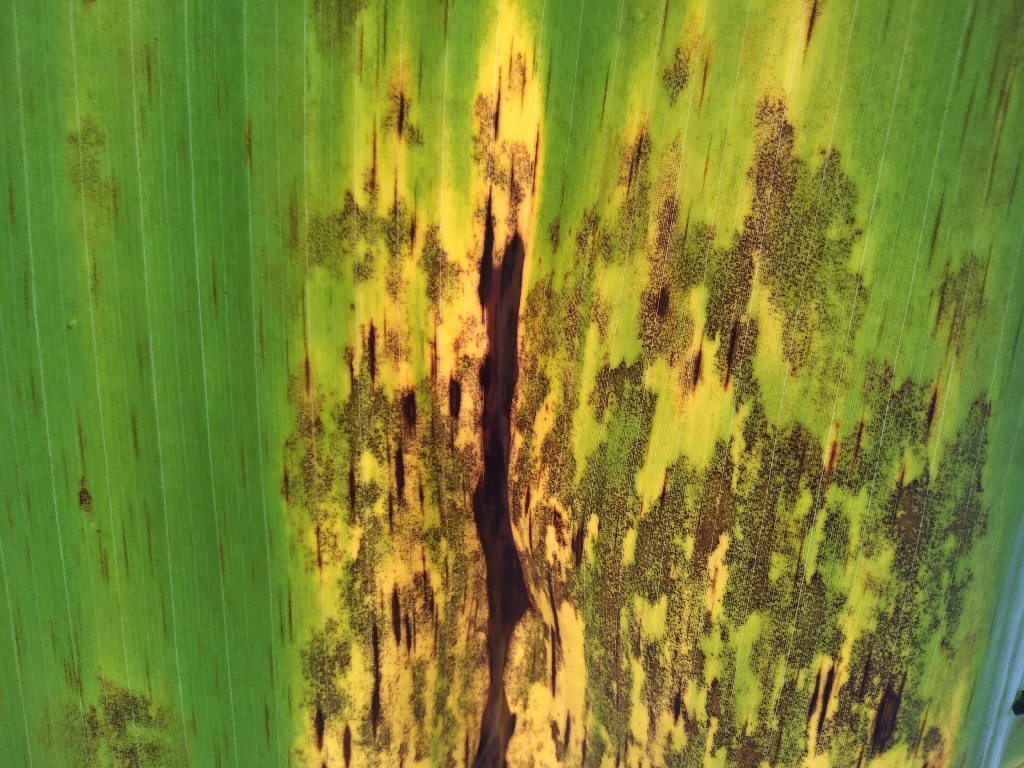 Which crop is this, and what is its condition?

banana, black sigatoka
